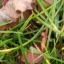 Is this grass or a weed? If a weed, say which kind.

grass
